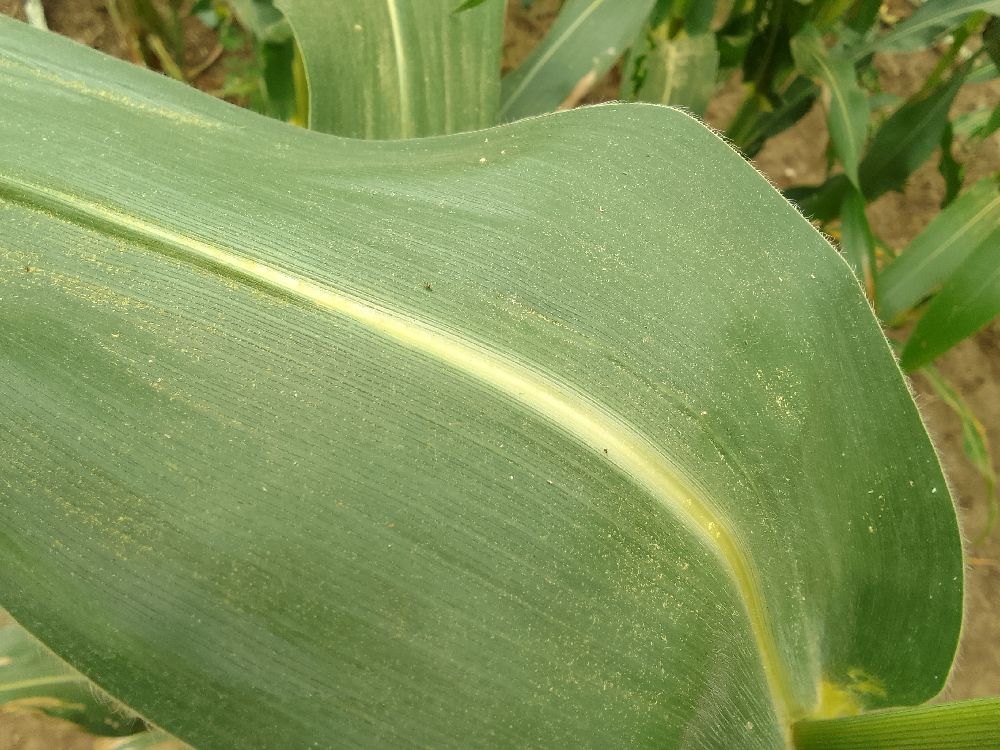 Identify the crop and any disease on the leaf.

maize, healthy
